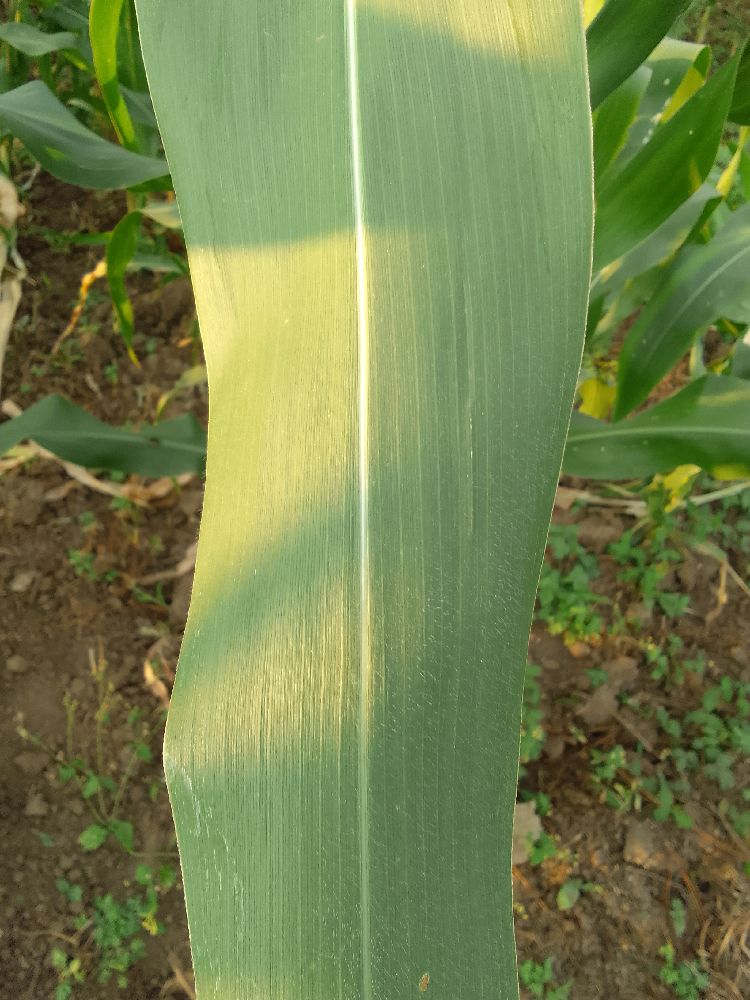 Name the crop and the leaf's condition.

maize, healthy
